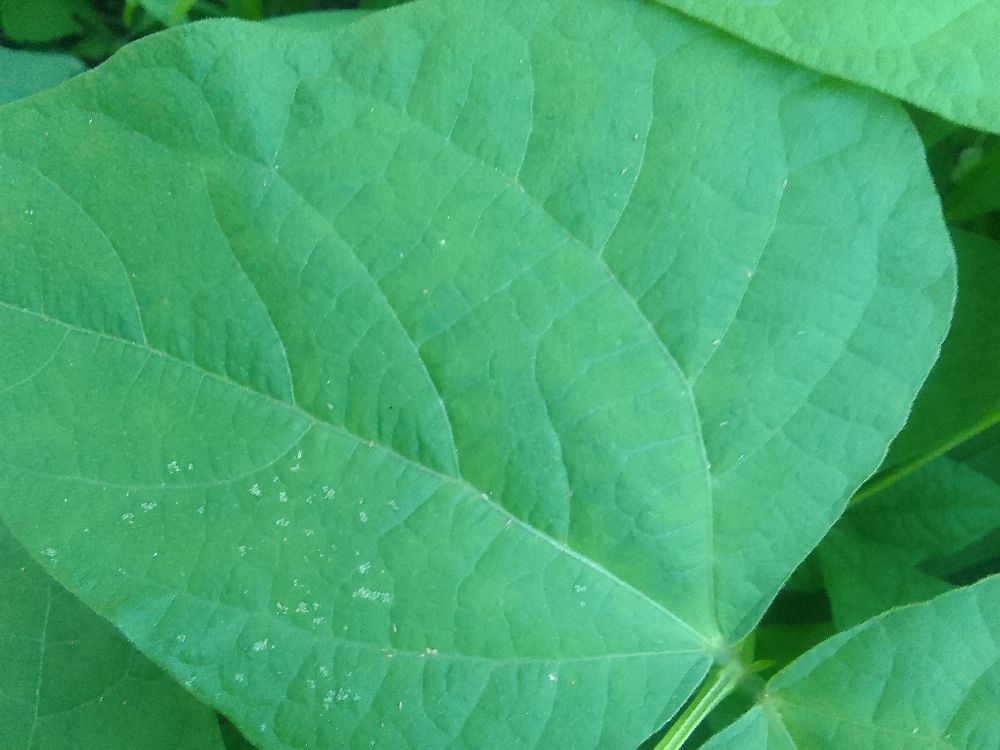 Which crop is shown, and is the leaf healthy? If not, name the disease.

common bean, healthy
